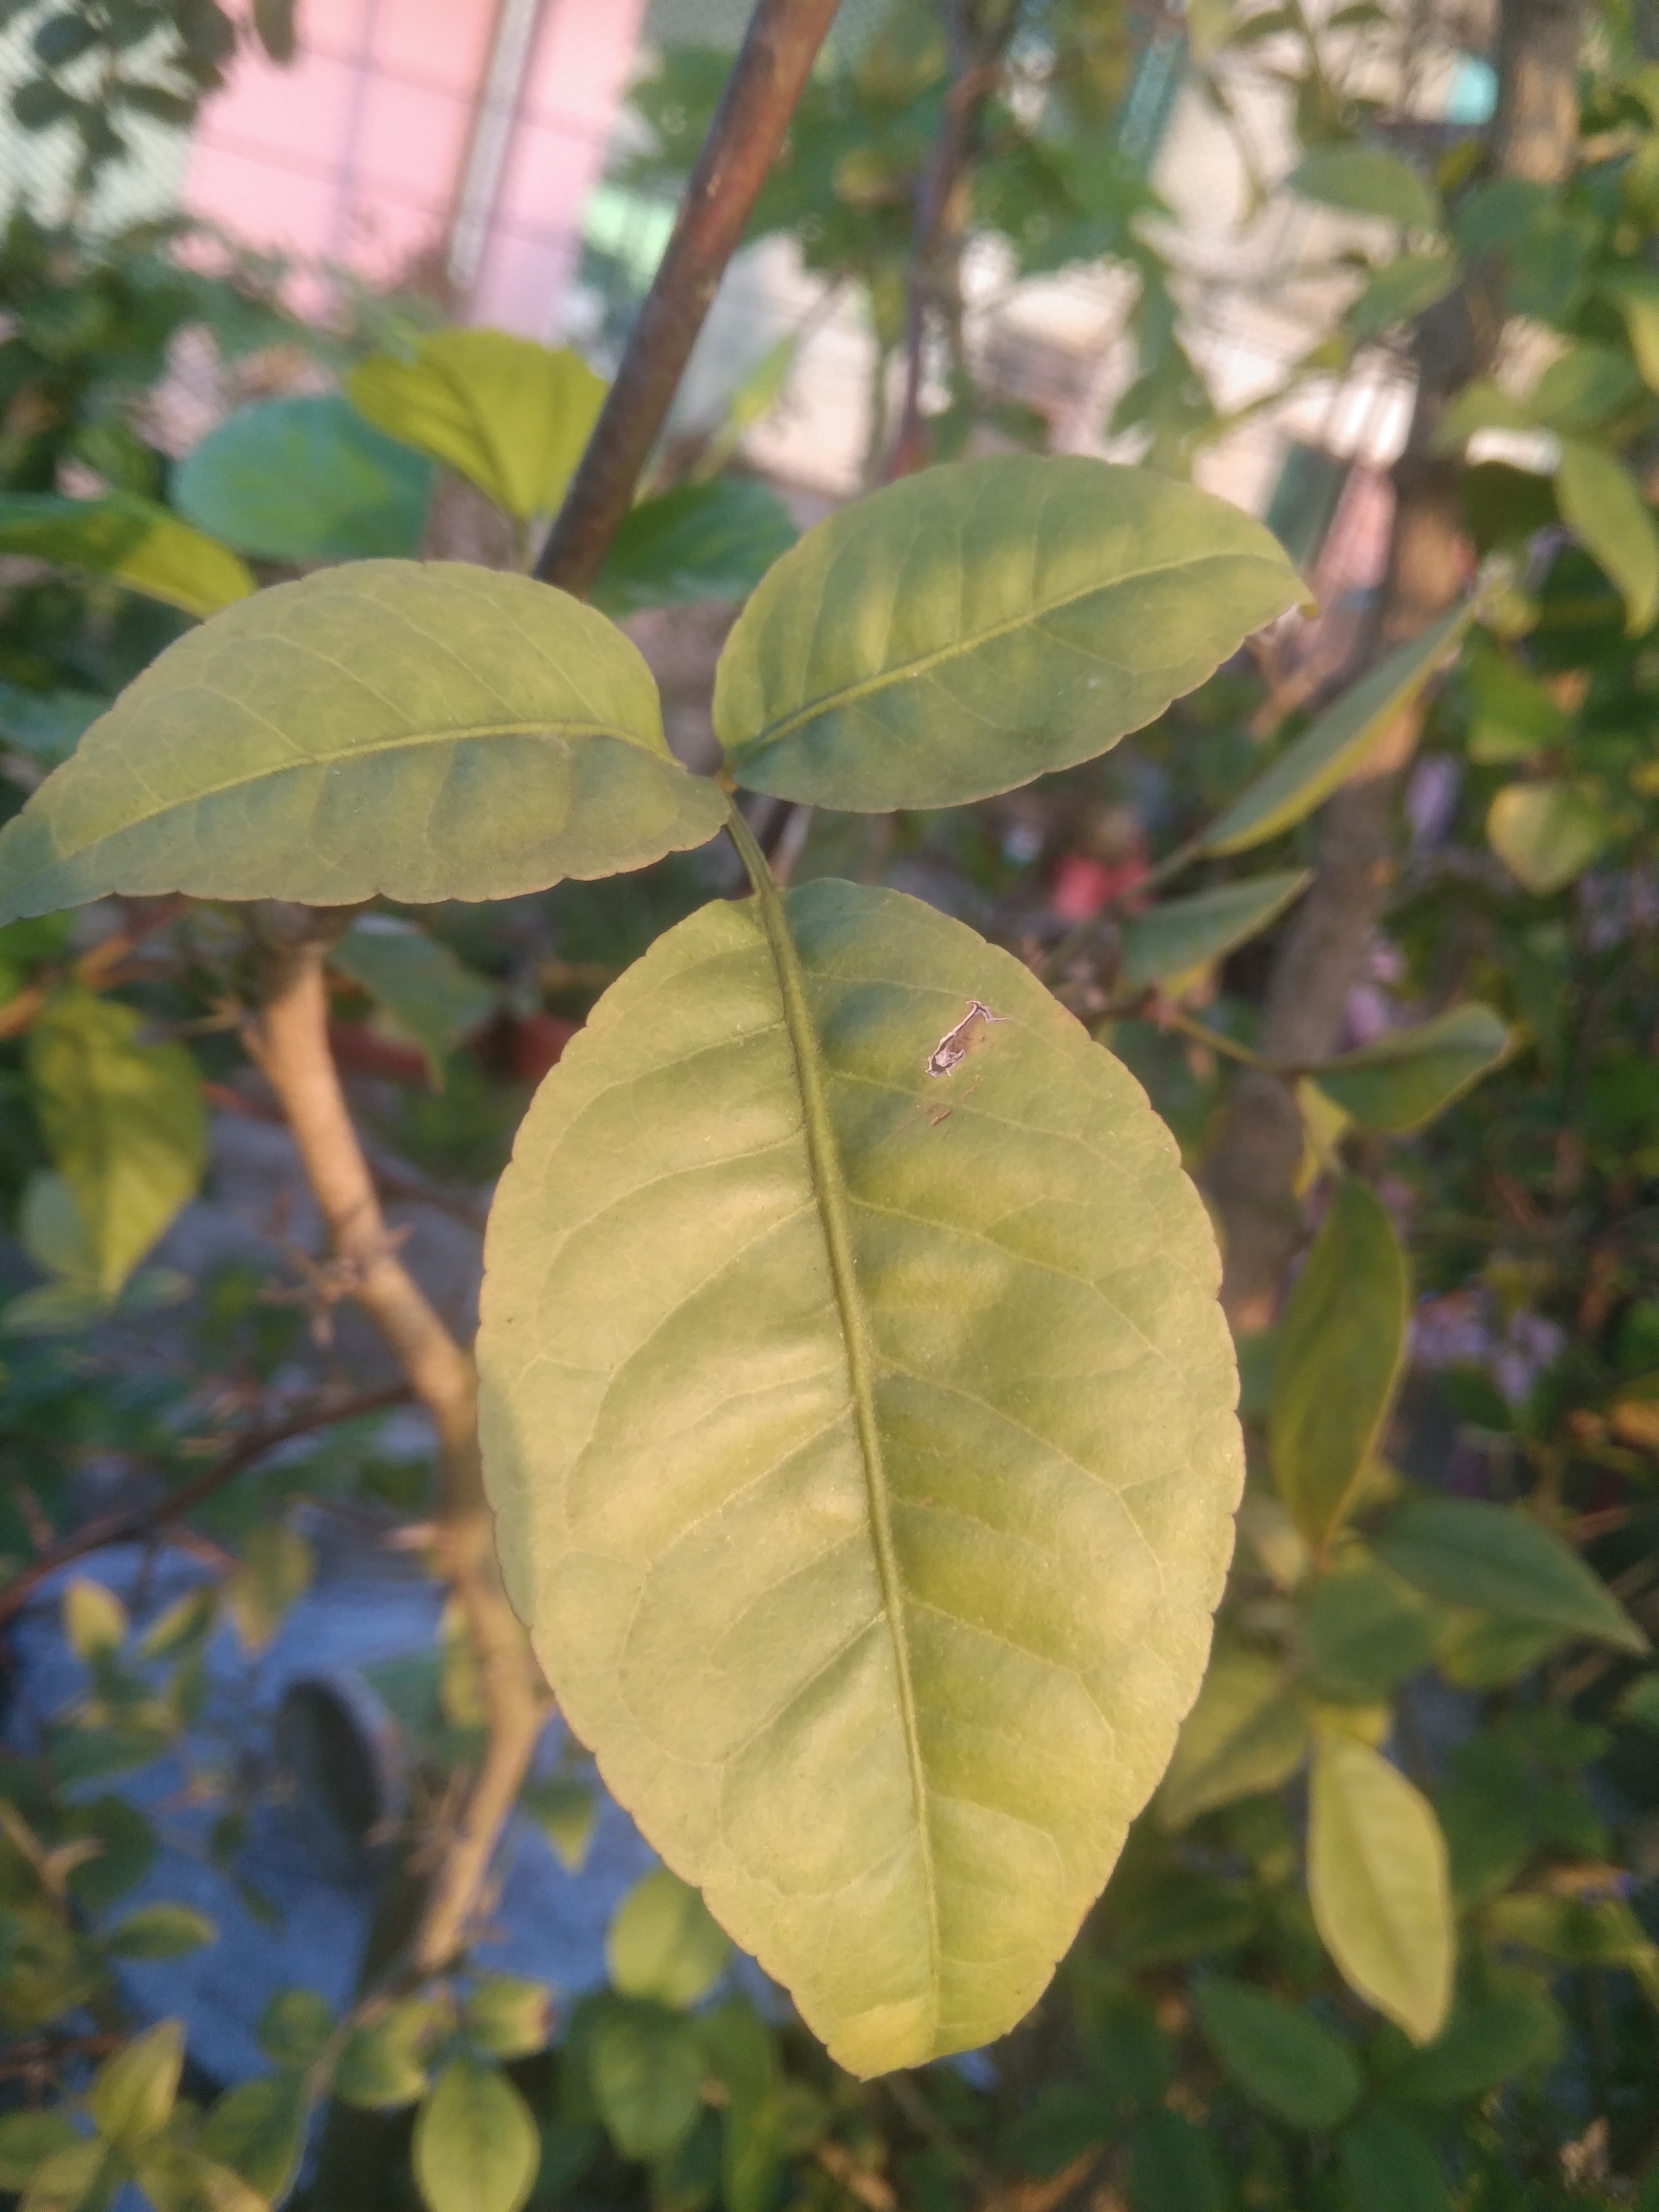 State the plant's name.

wood apple
